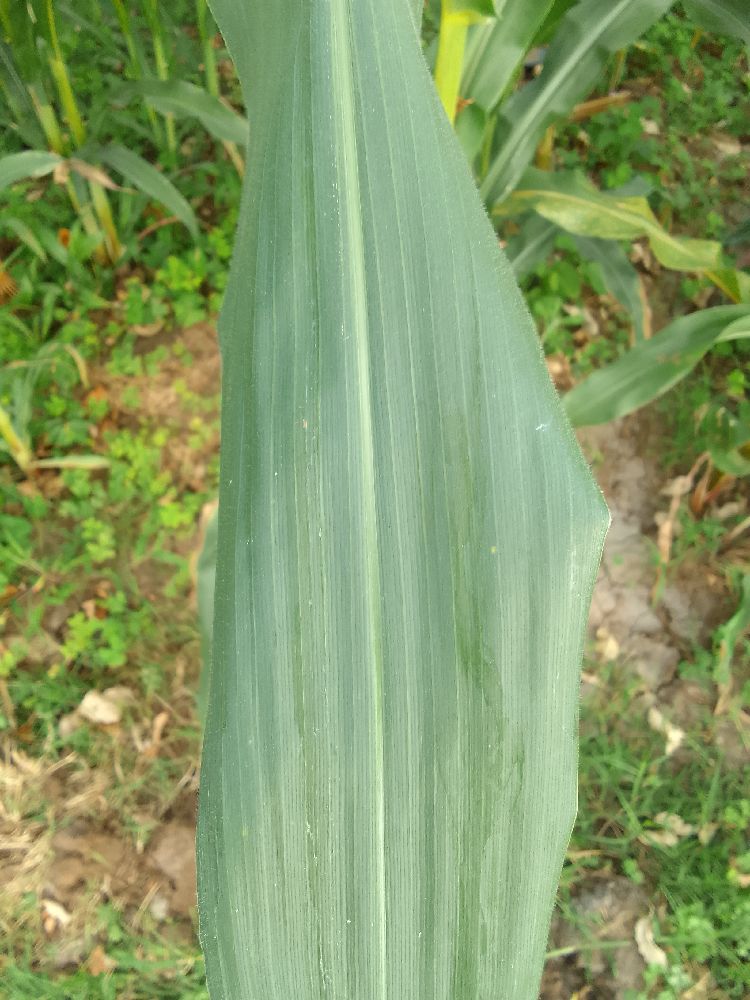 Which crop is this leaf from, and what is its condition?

maize, healthy
